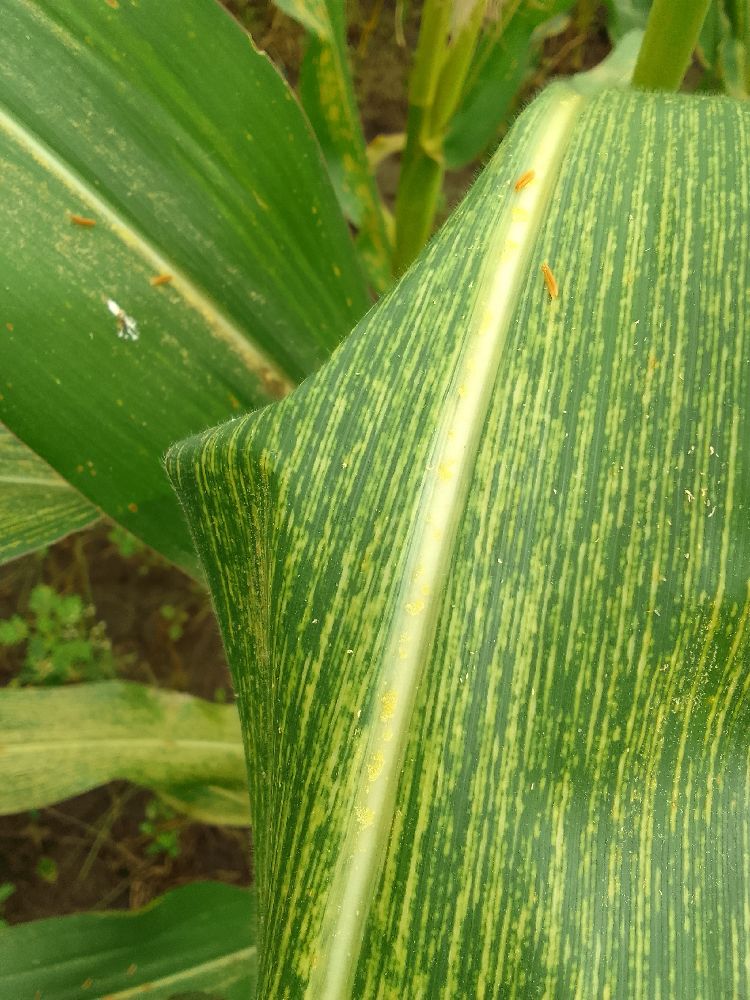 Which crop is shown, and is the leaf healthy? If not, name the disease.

maize, maize streak virus
